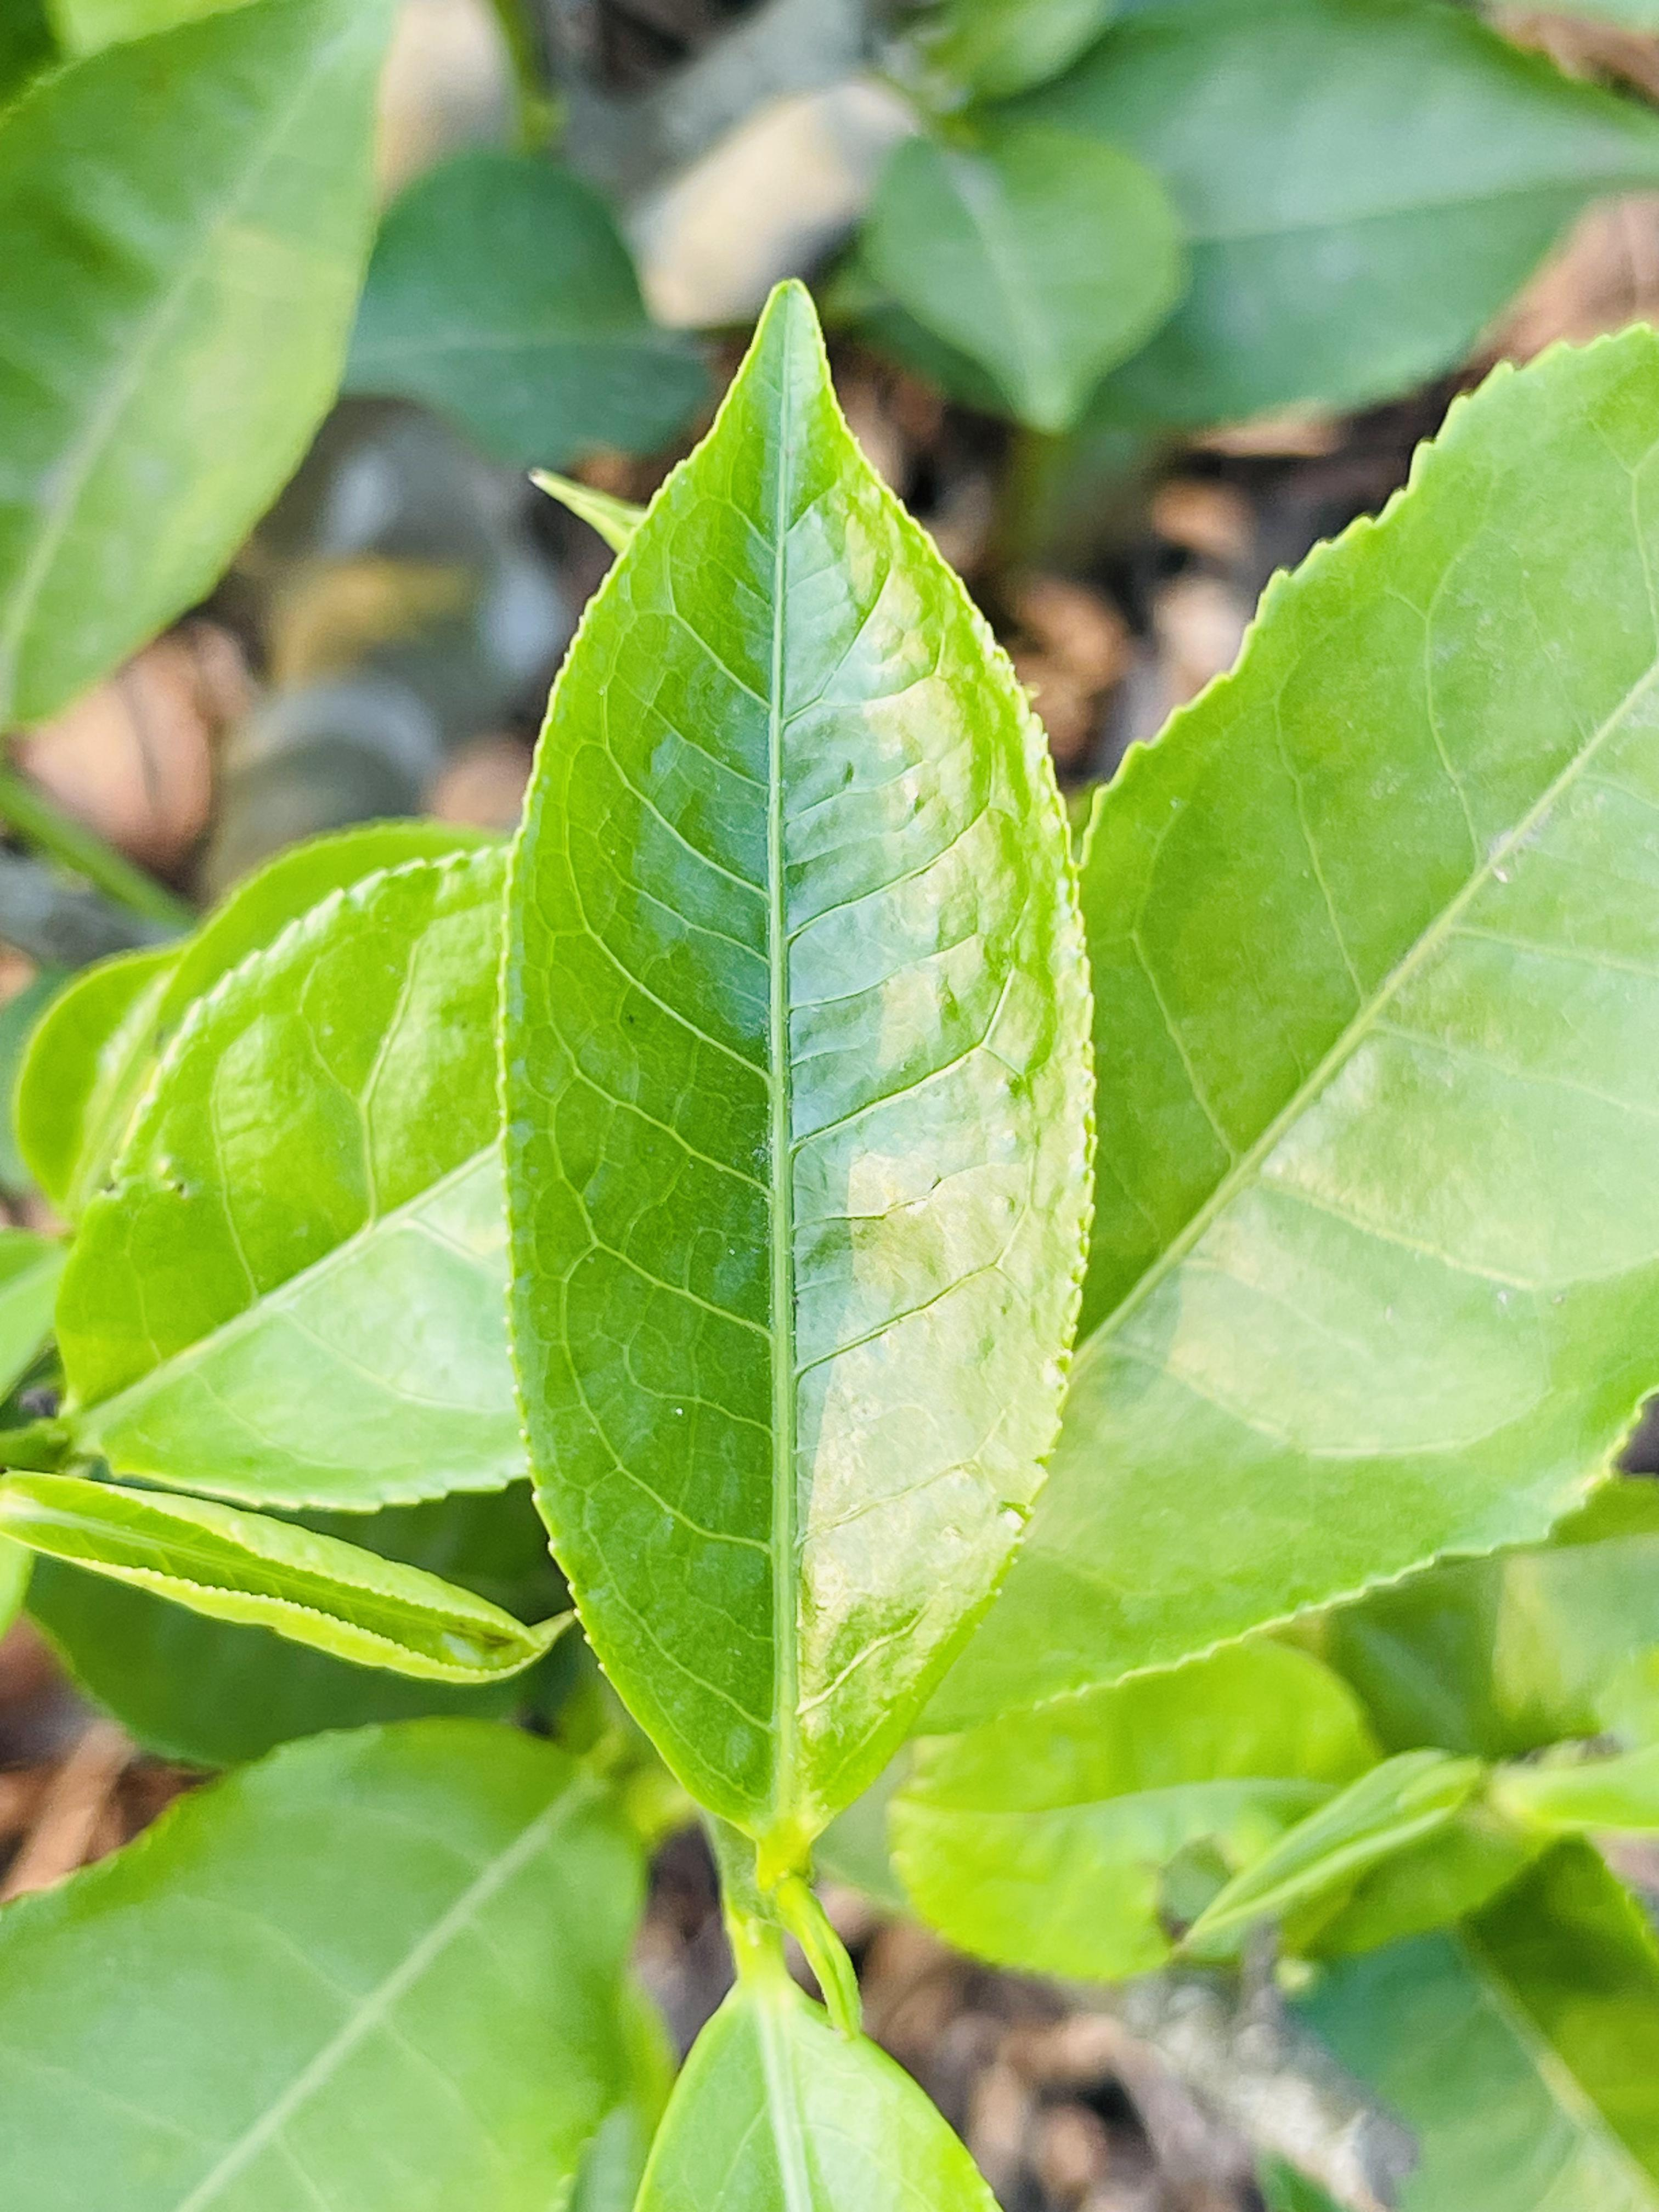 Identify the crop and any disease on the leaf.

tea, healthy leaf
